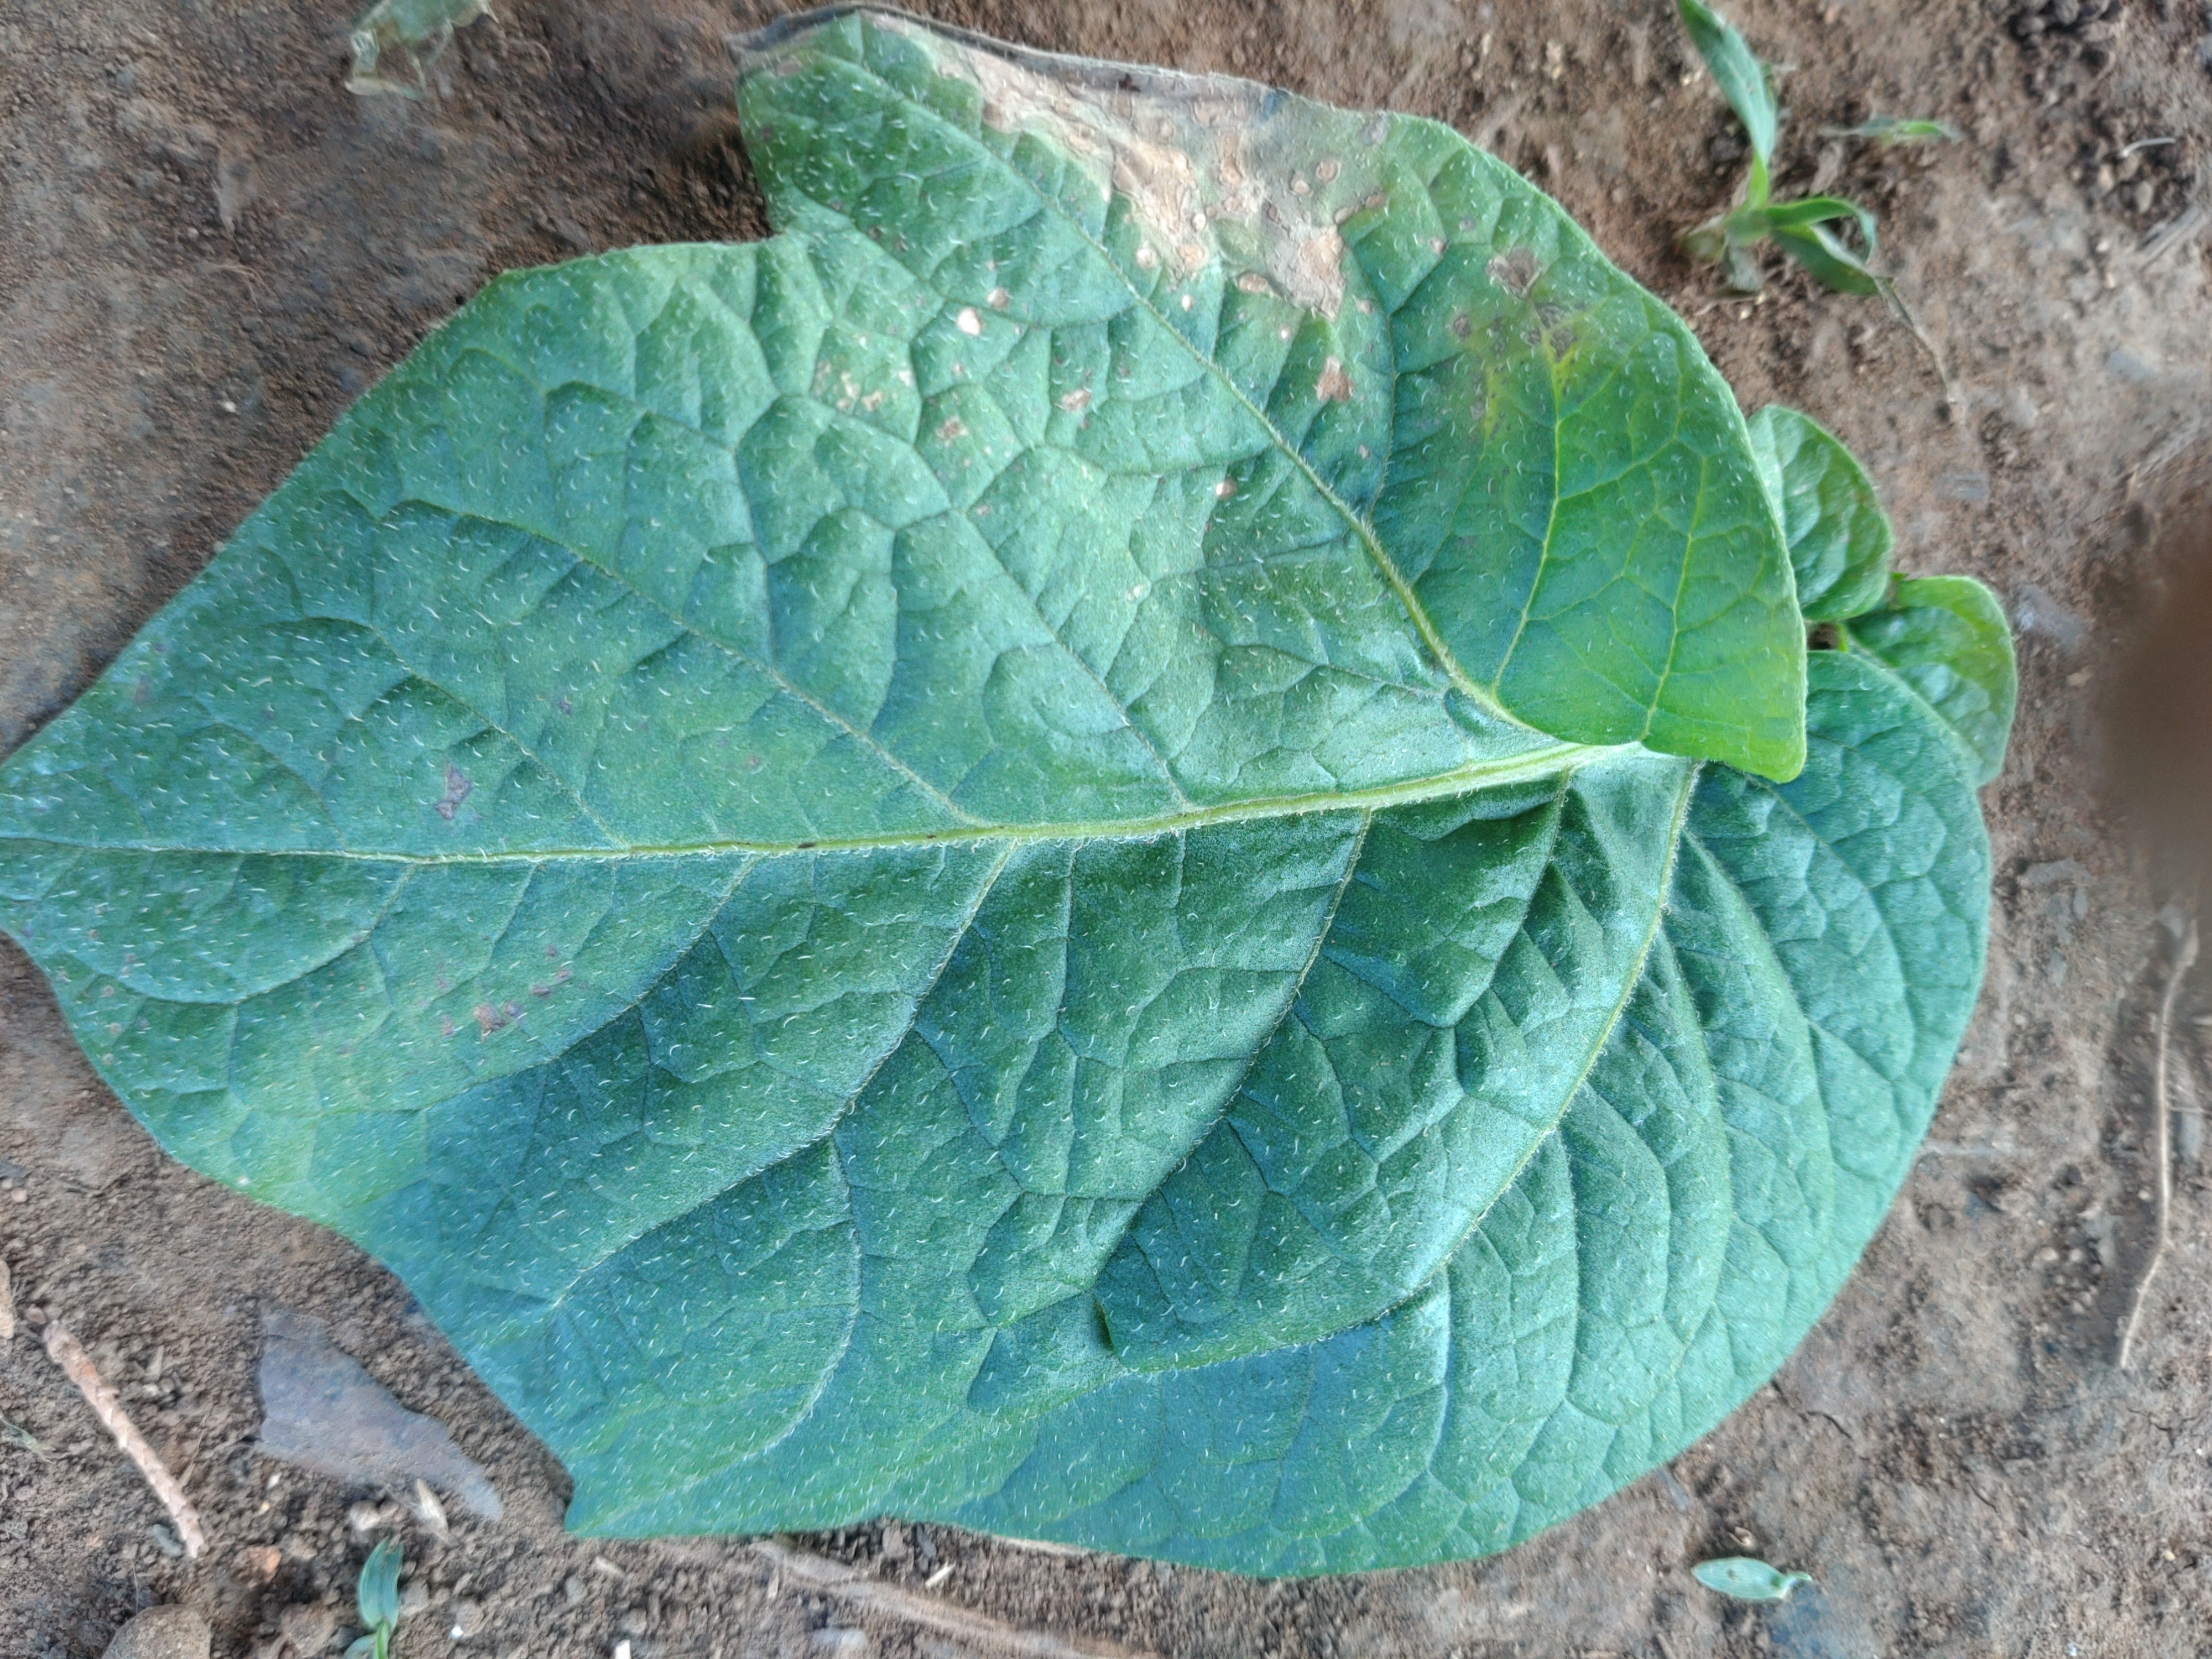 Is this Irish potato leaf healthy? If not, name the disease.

early blight
